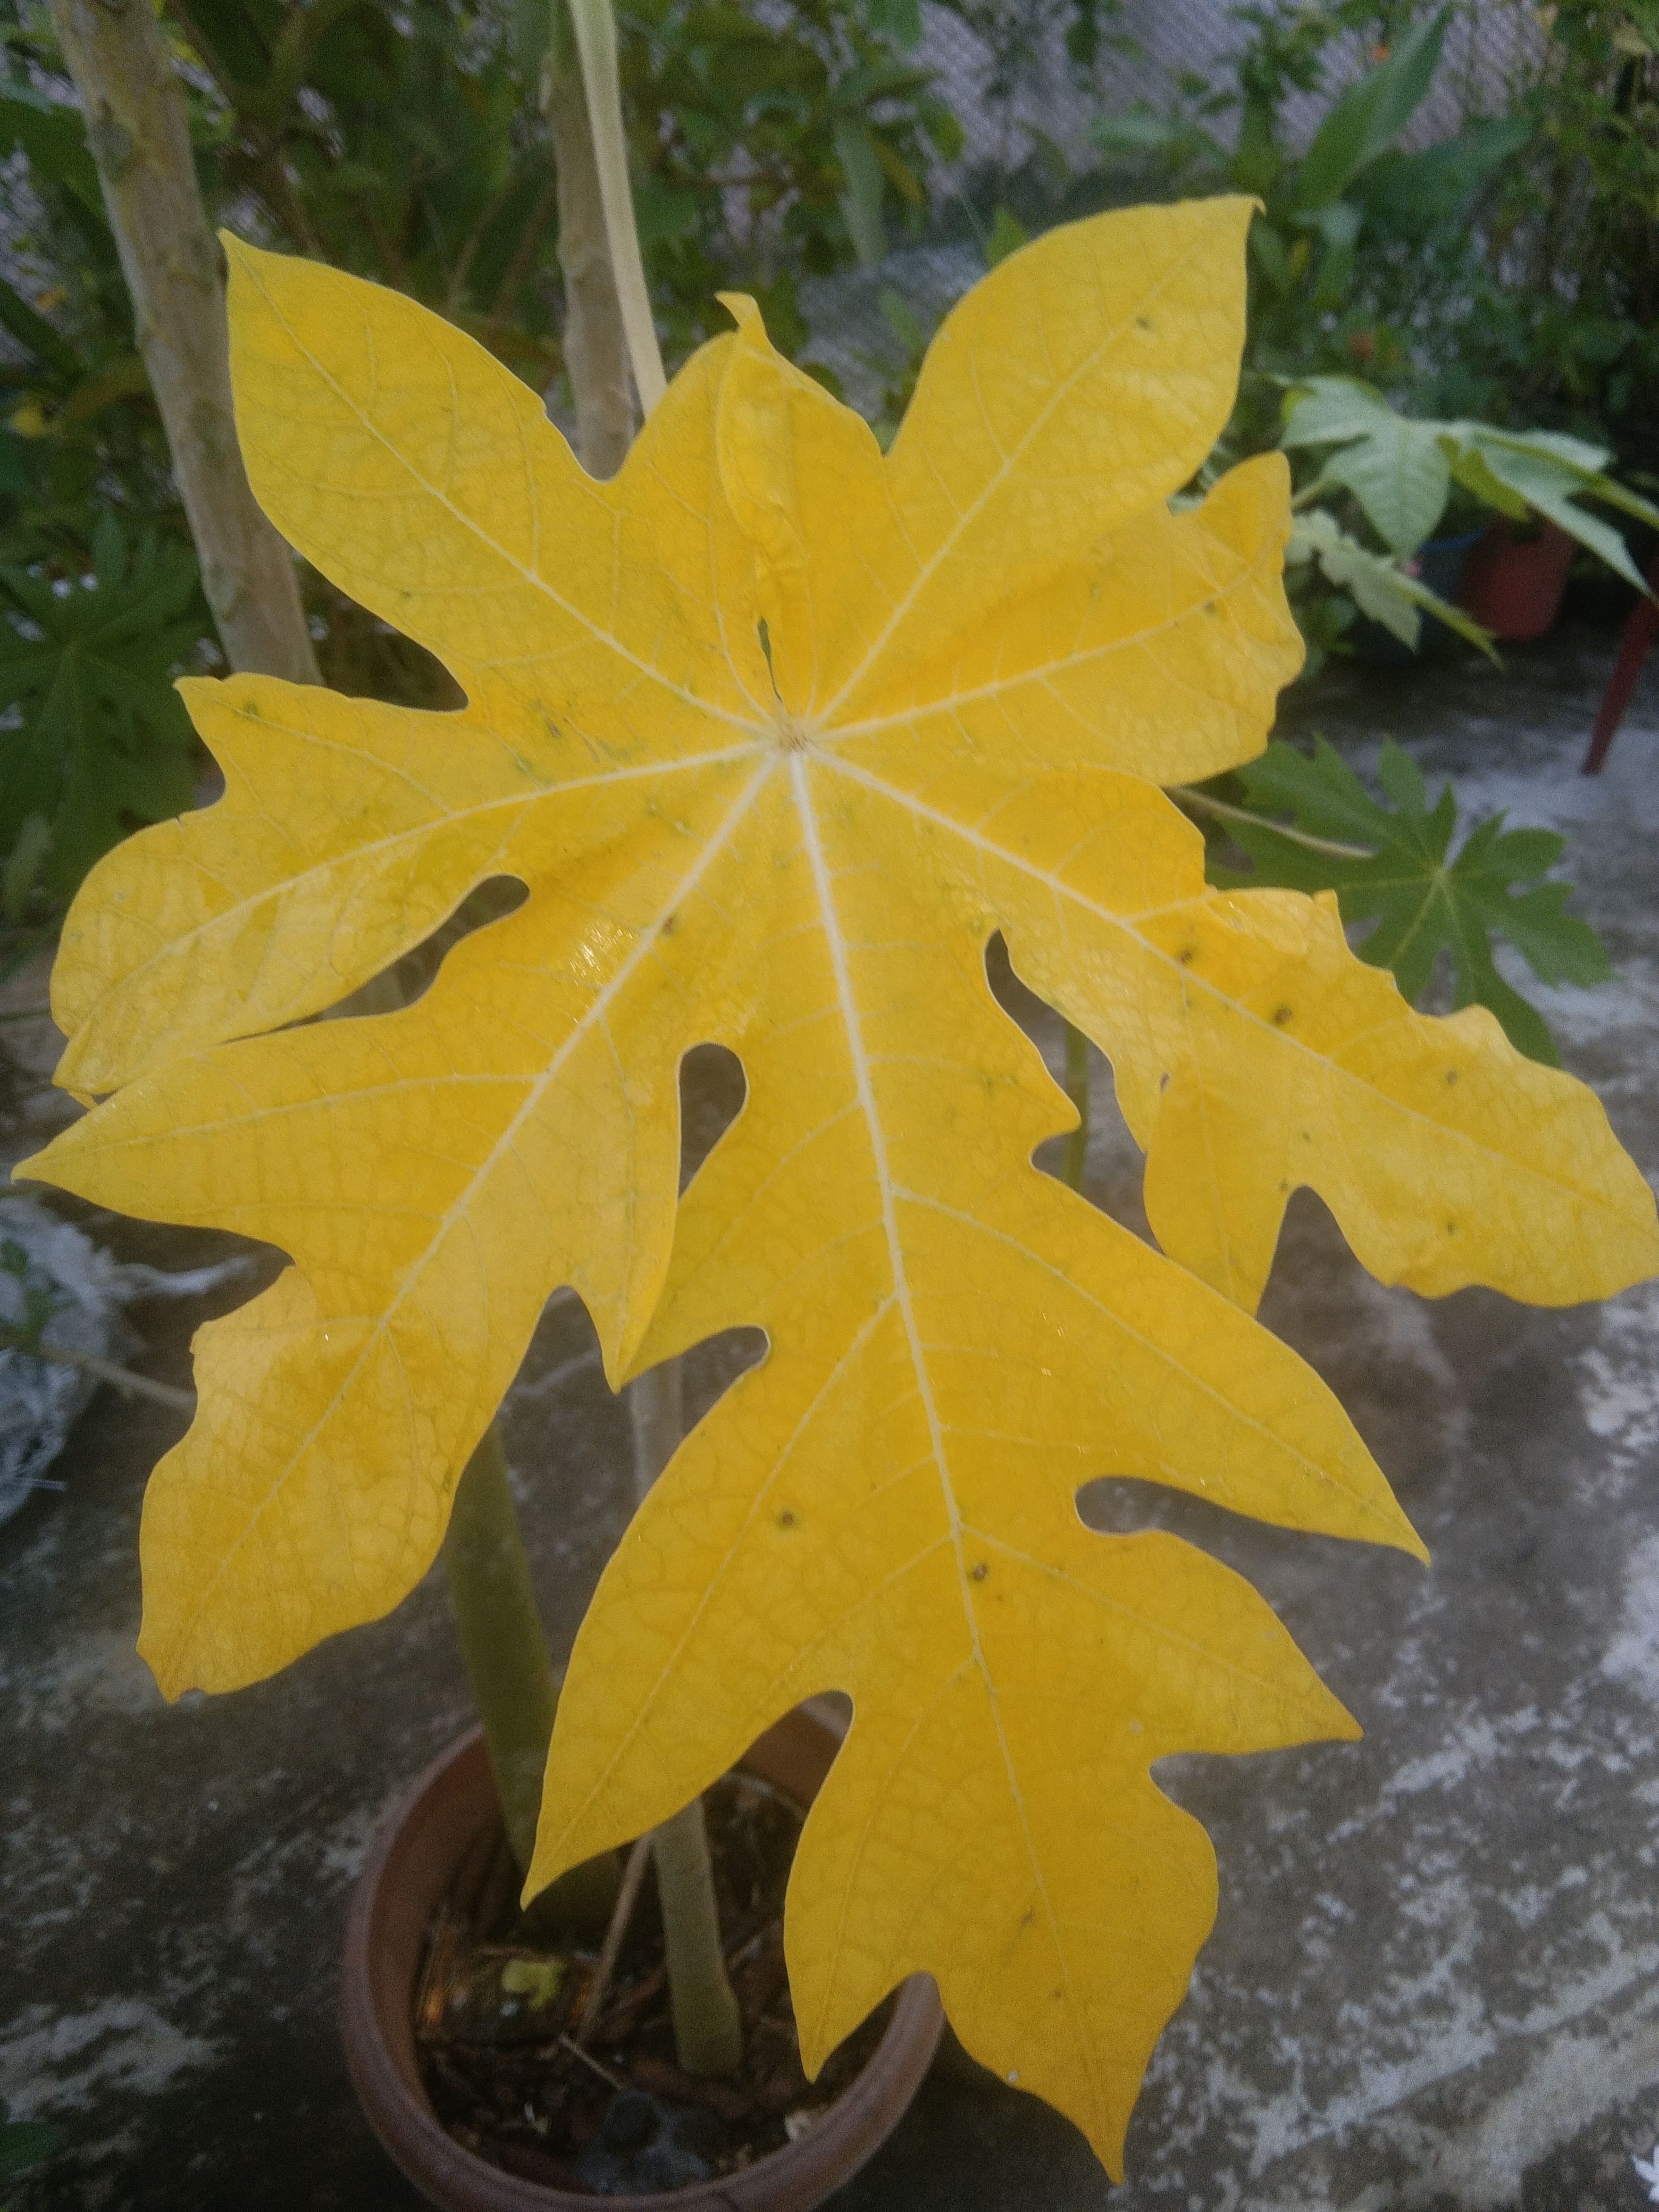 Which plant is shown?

papaya
